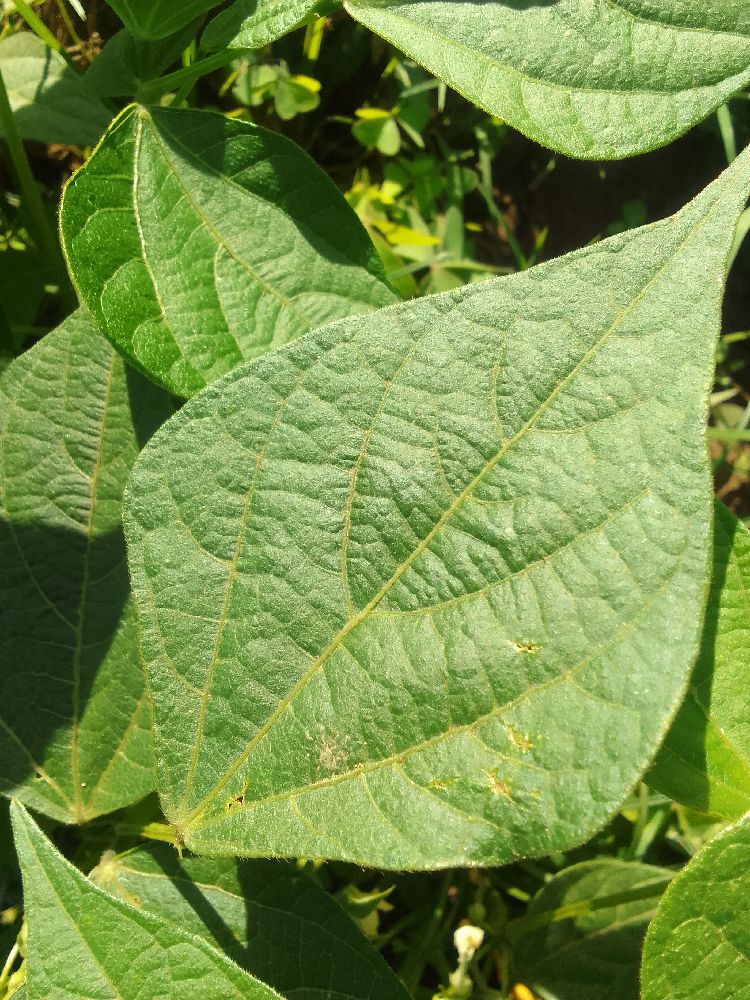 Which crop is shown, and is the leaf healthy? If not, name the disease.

common bean, healthy
